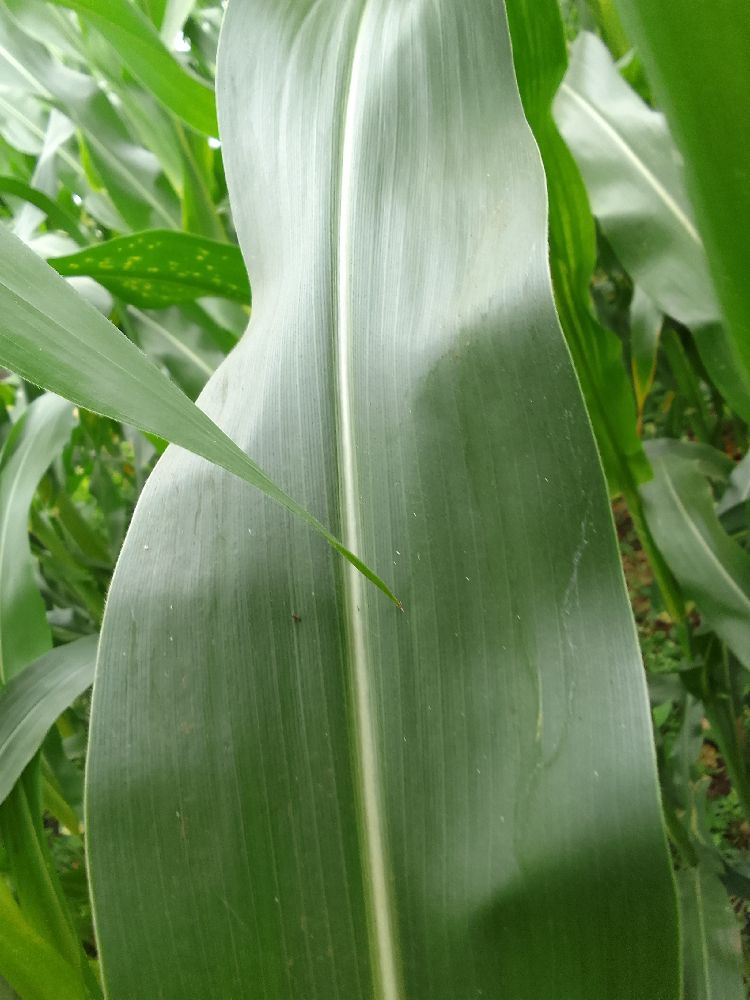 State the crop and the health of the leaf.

maize, maize streak virus
